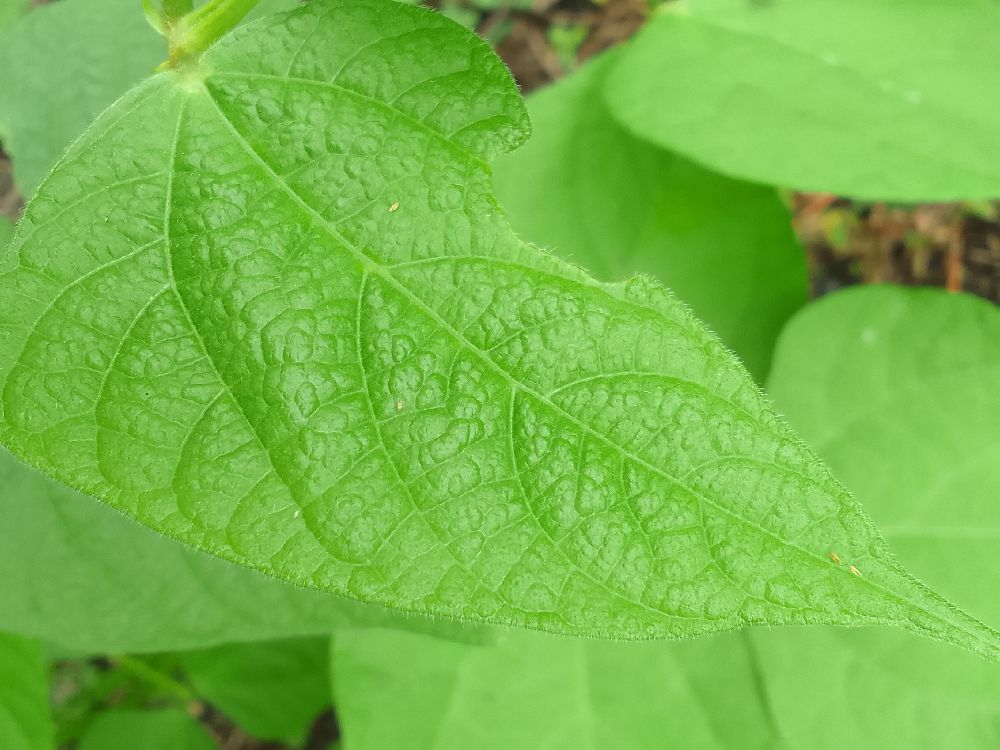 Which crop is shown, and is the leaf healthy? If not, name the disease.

common bean, healthy
